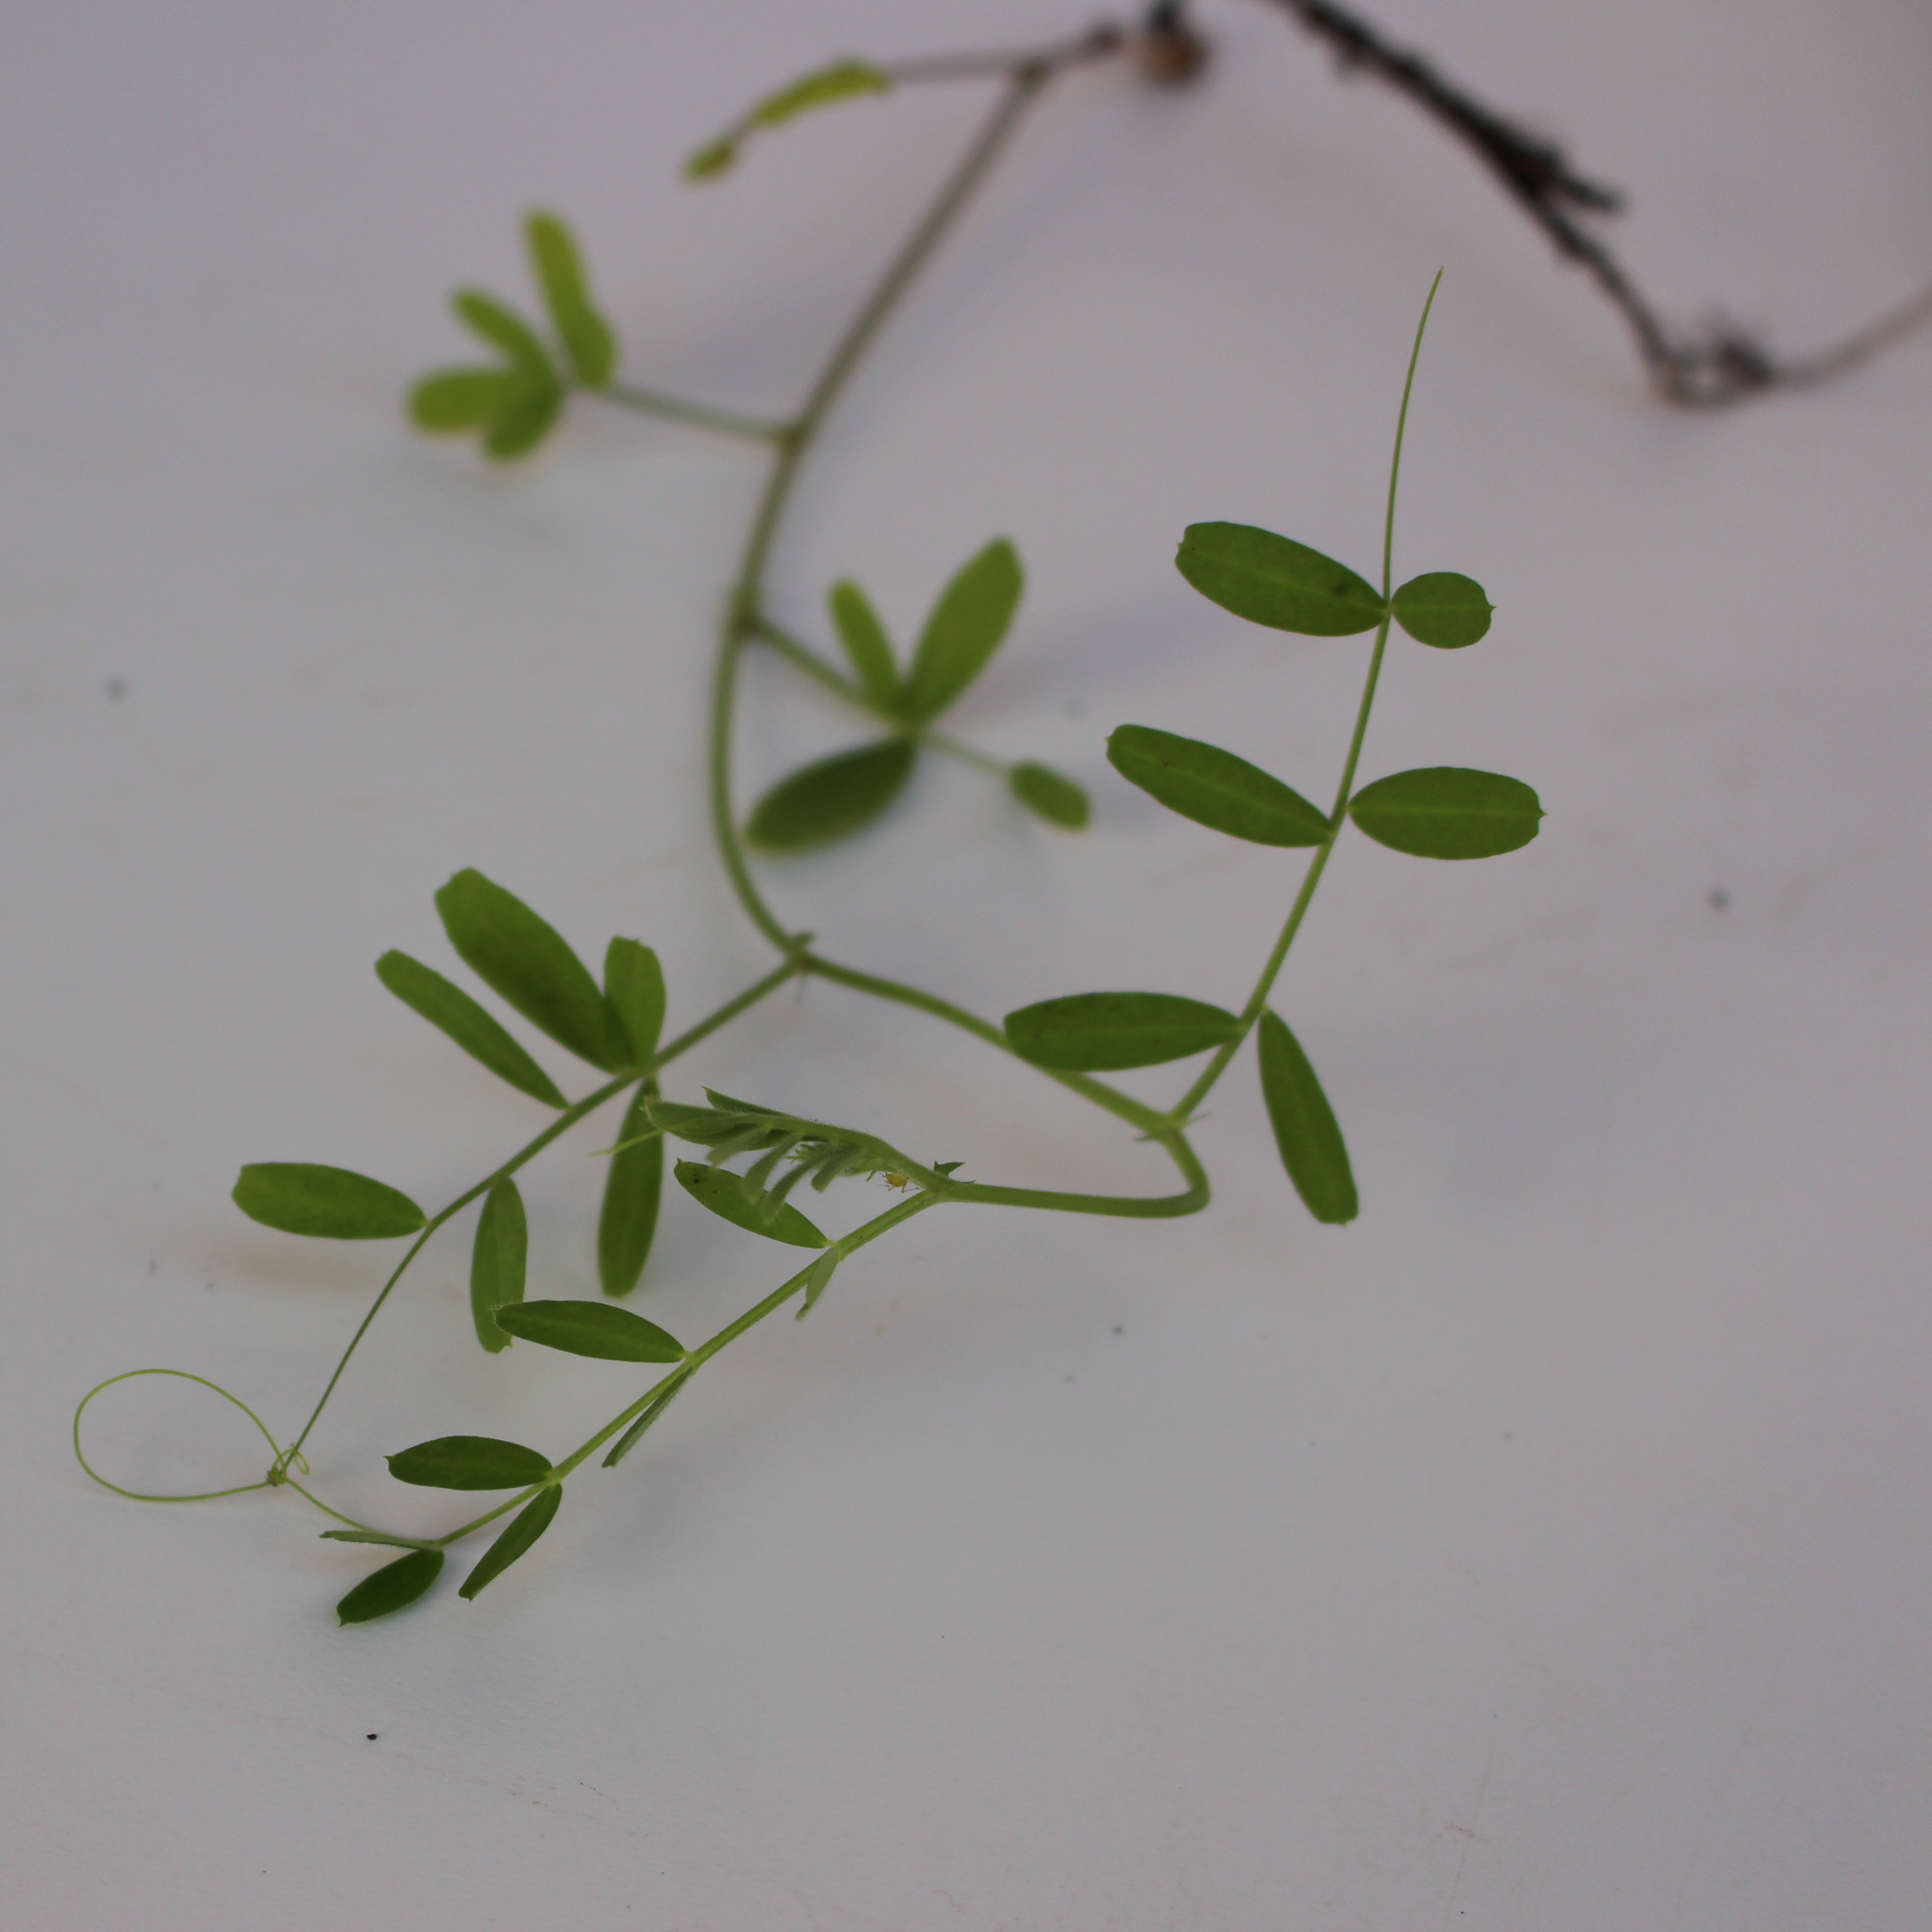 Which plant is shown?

Vicia sativa
